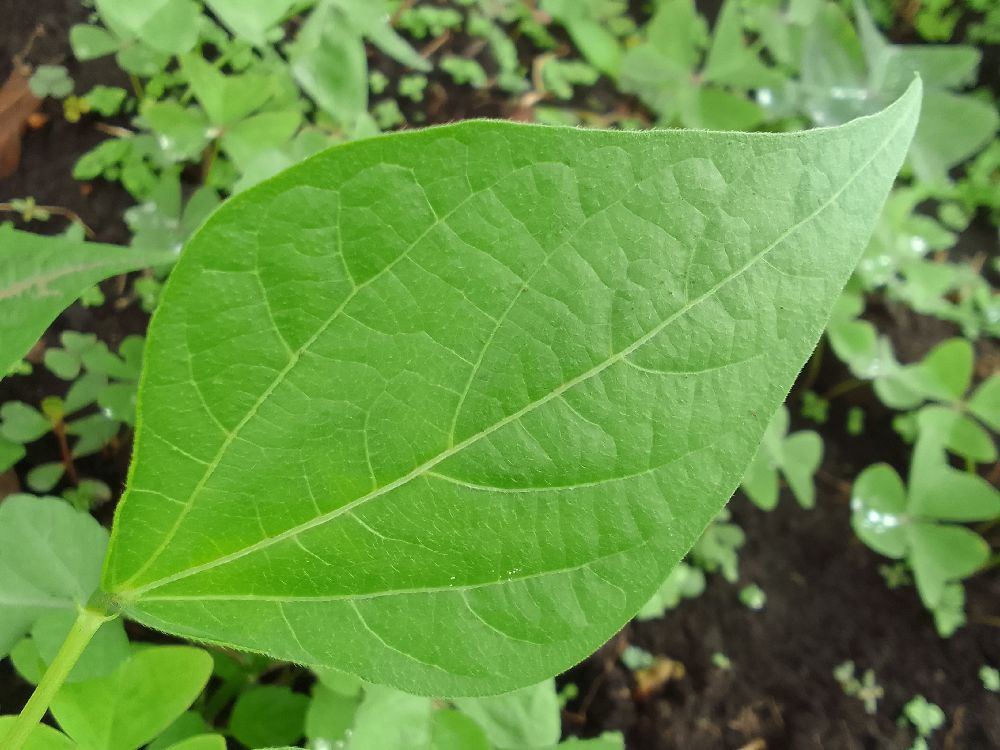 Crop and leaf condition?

common bean, healthy
